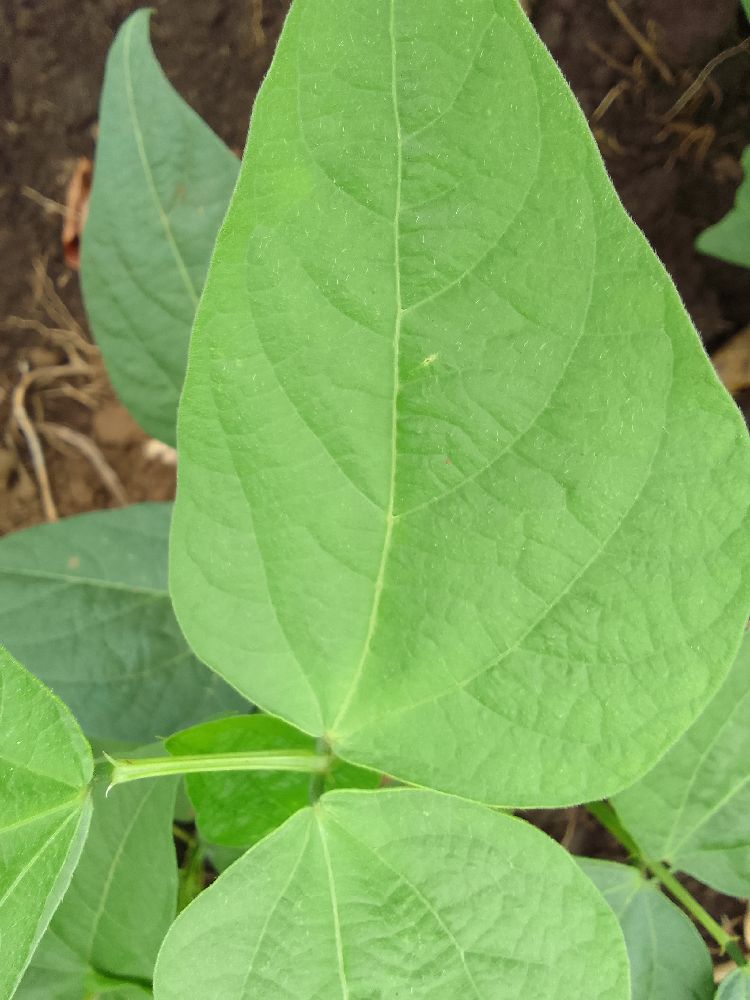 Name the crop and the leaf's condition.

common bean, healthy
